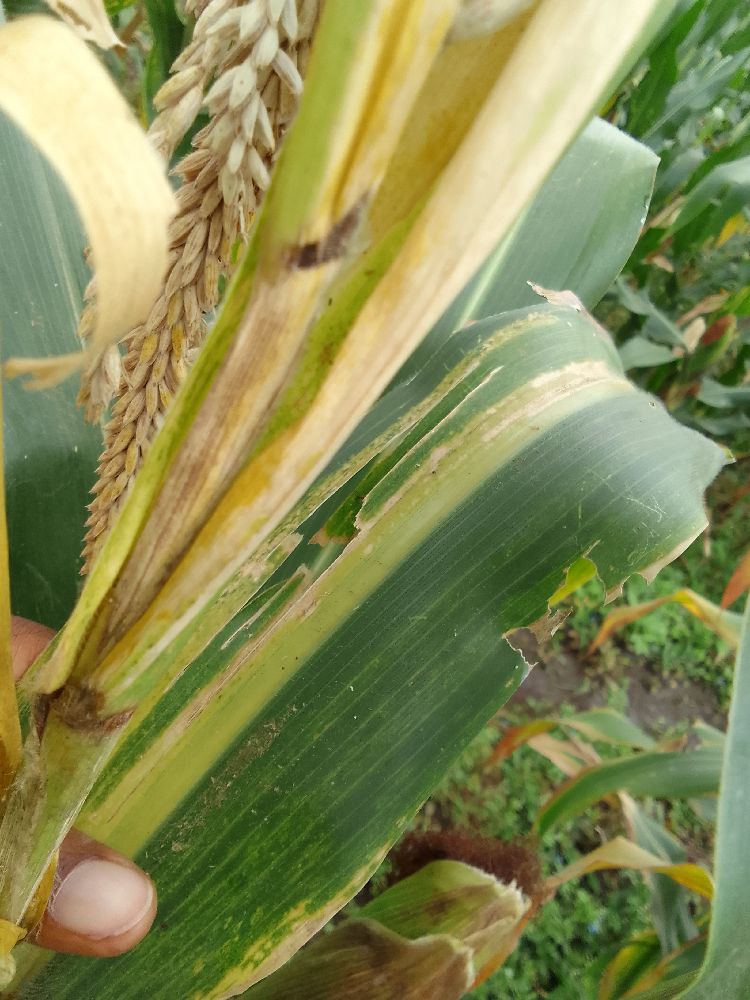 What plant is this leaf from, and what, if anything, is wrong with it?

maize, maize lethal necrosis
